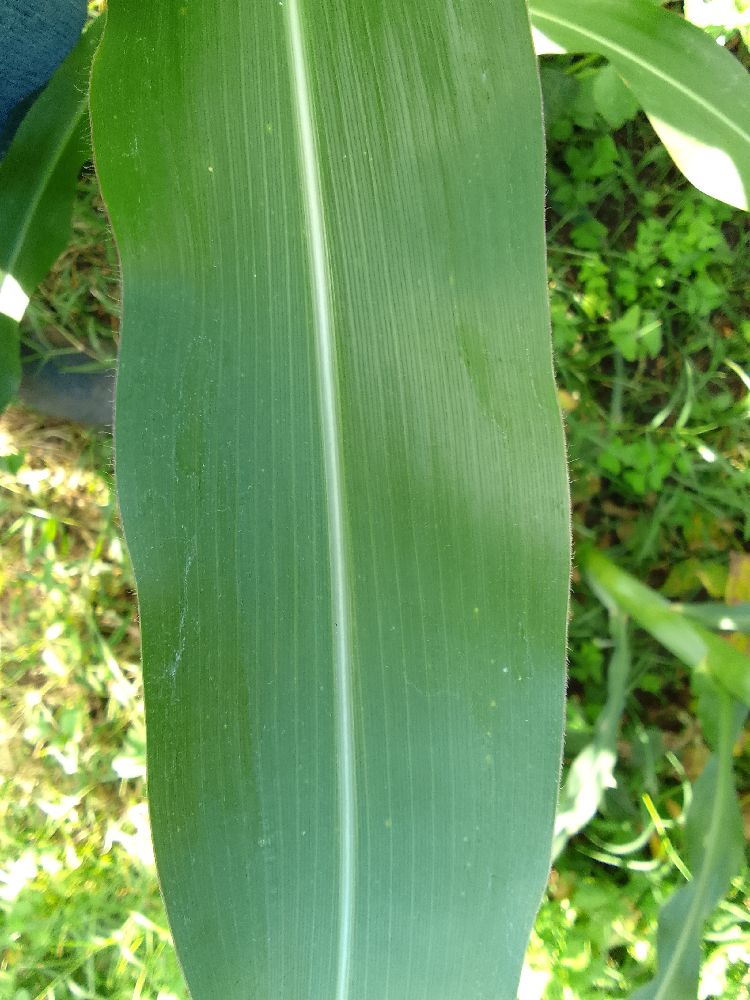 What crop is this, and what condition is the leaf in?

maize, healthy
